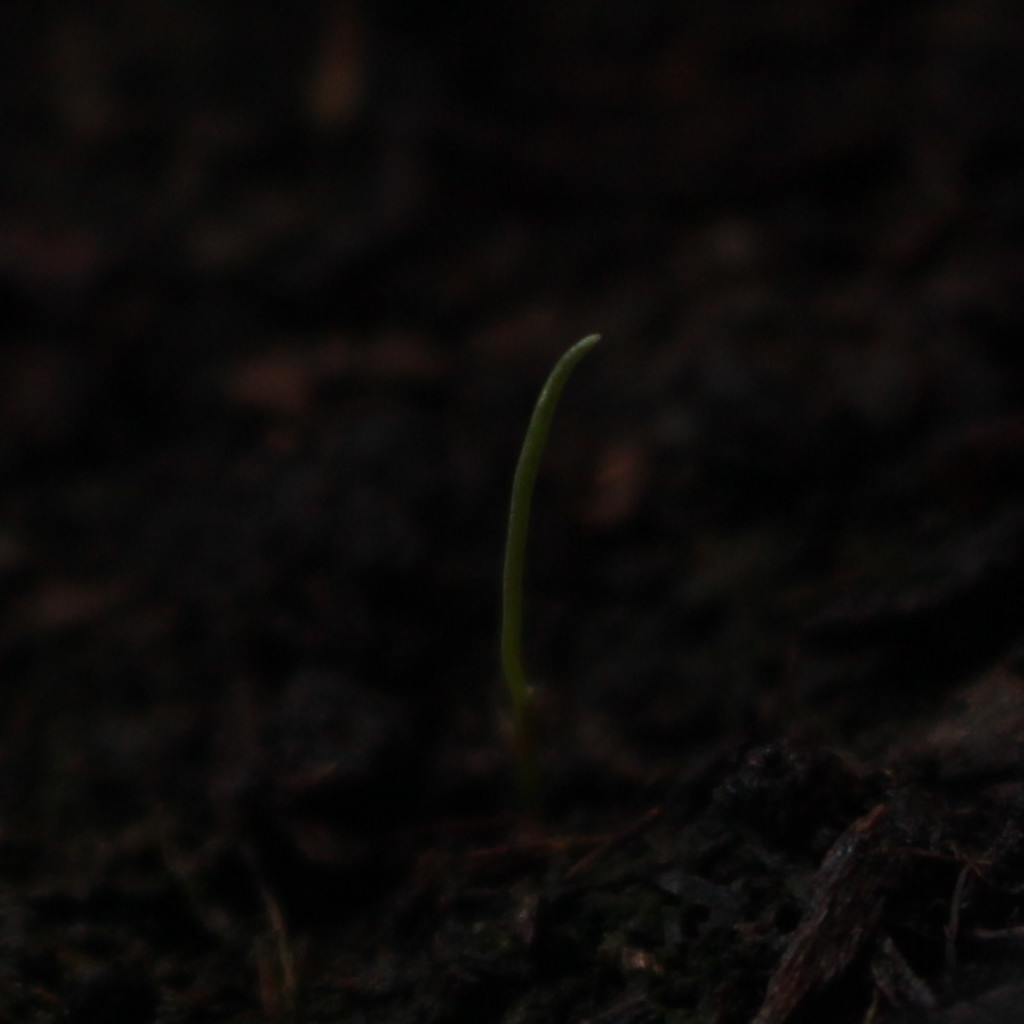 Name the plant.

Lolium multiflorum
